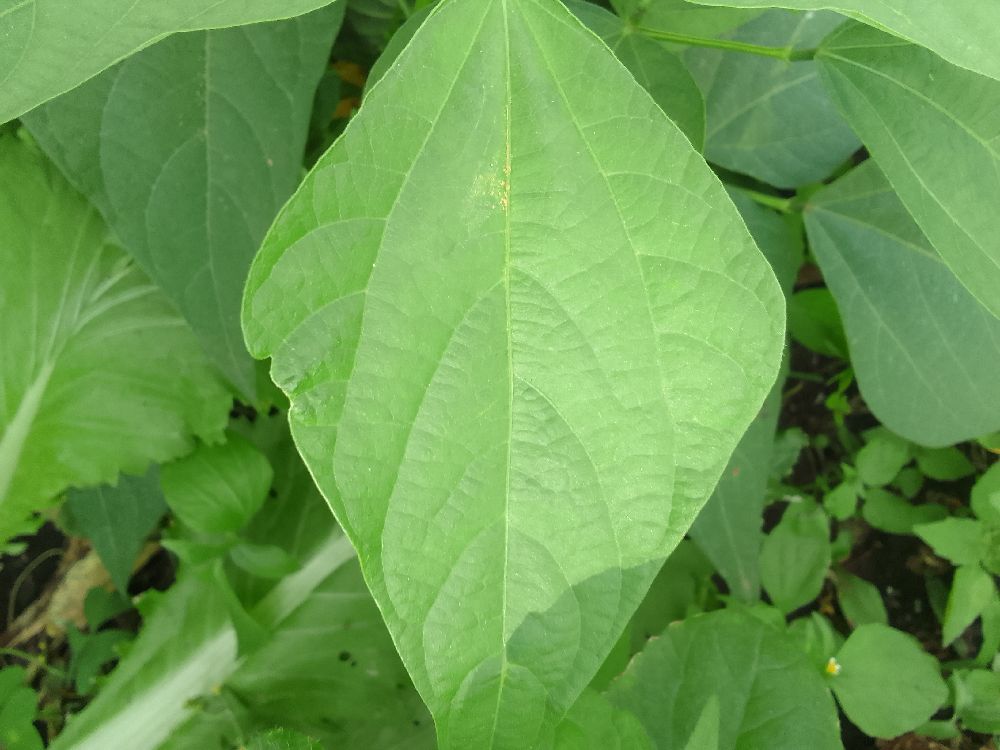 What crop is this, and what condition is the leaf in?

common bean, healthy
